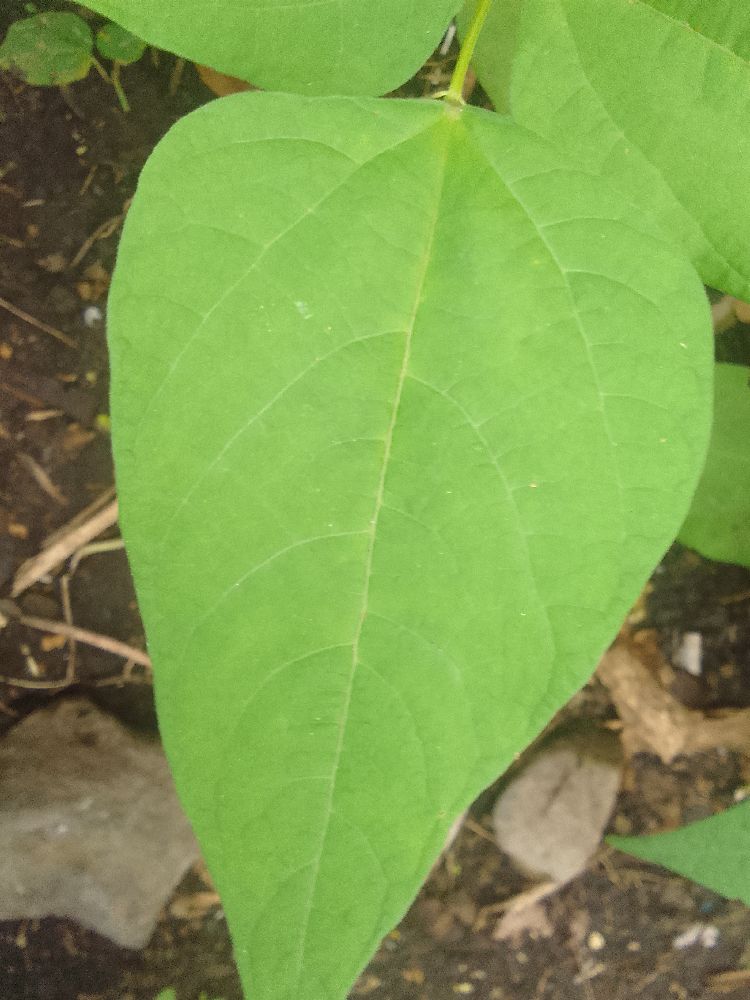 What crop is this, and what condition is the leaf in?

common bean, healthy
